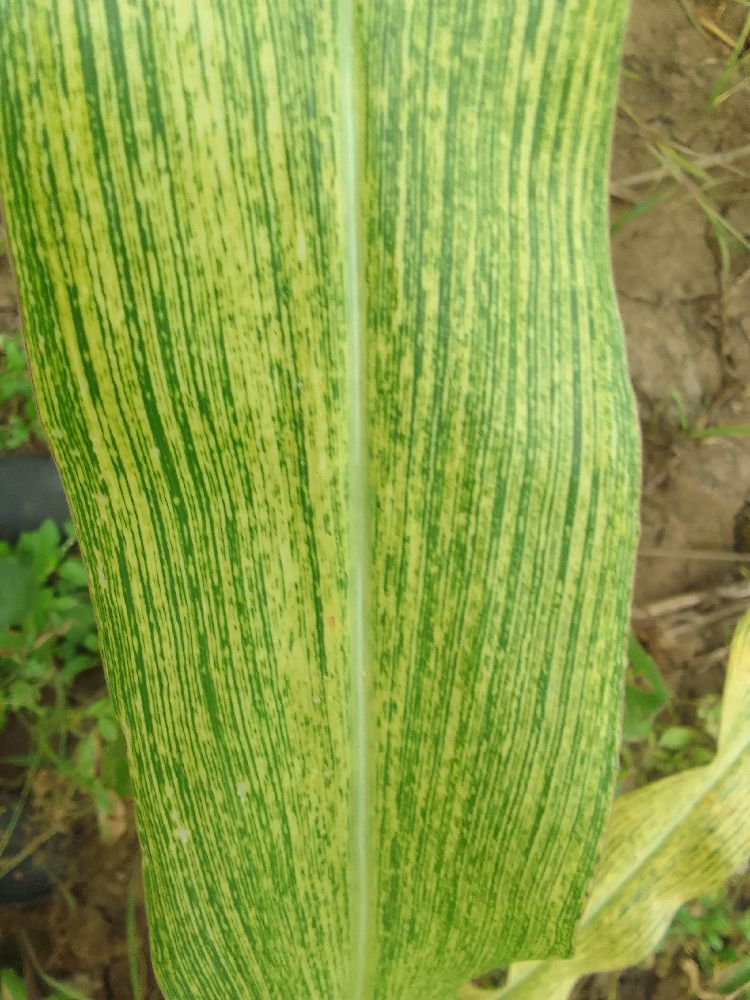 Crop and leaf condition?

maize, maize streak virus
